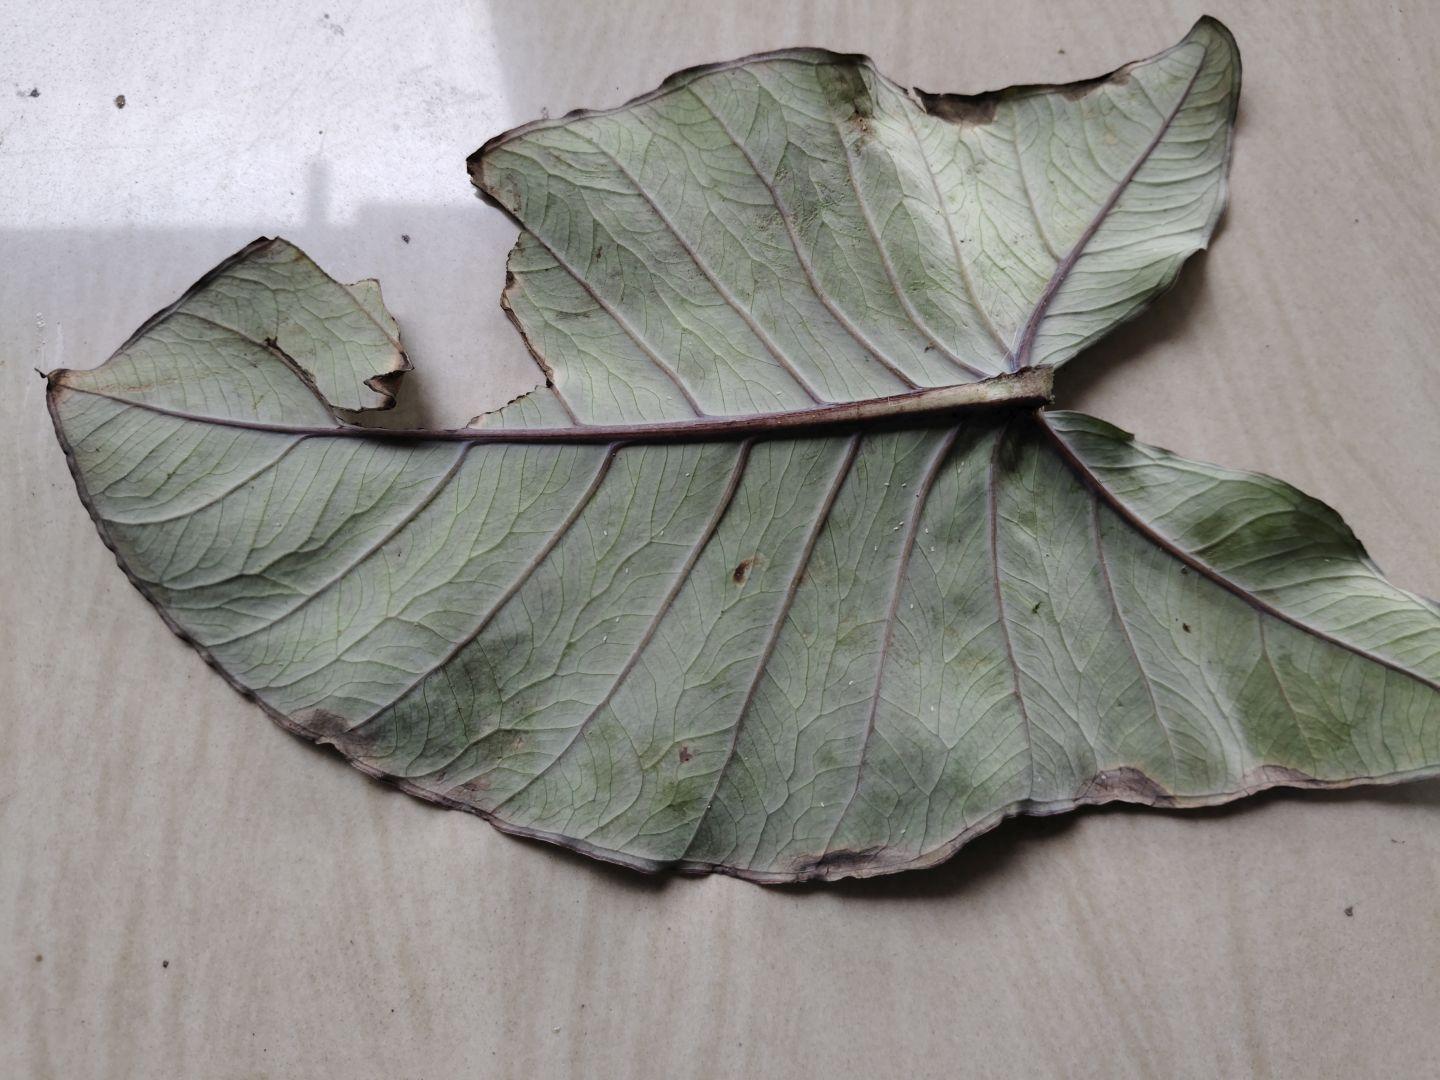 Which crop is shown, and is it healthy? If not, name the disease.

taro, leaf blight
